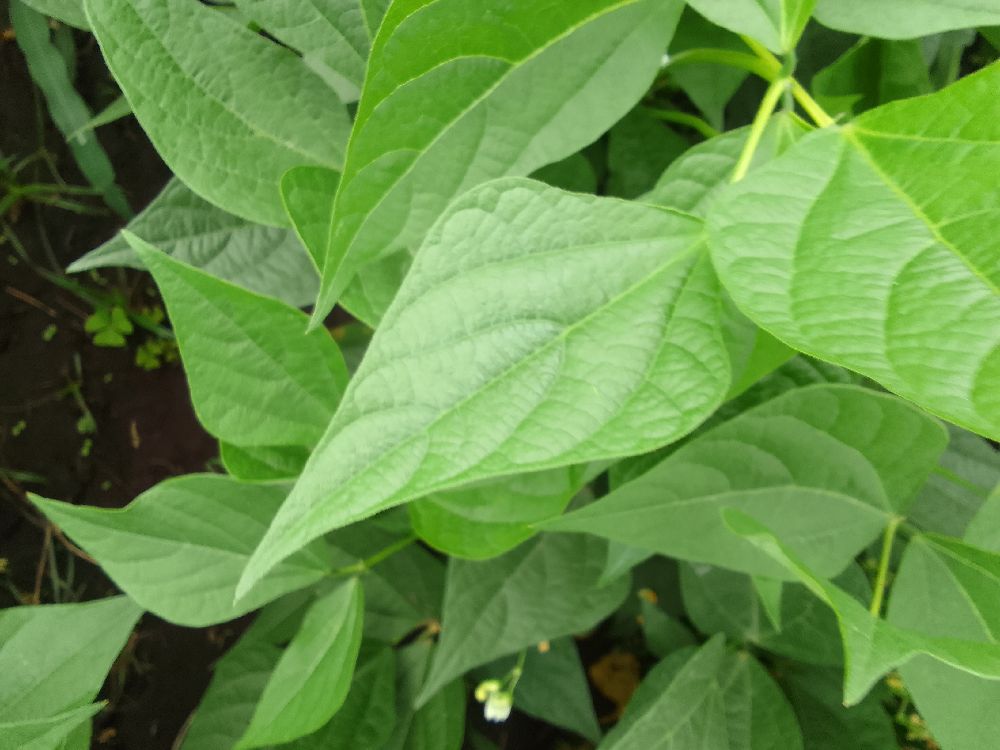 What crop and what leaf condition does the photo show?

common bean, healthy
